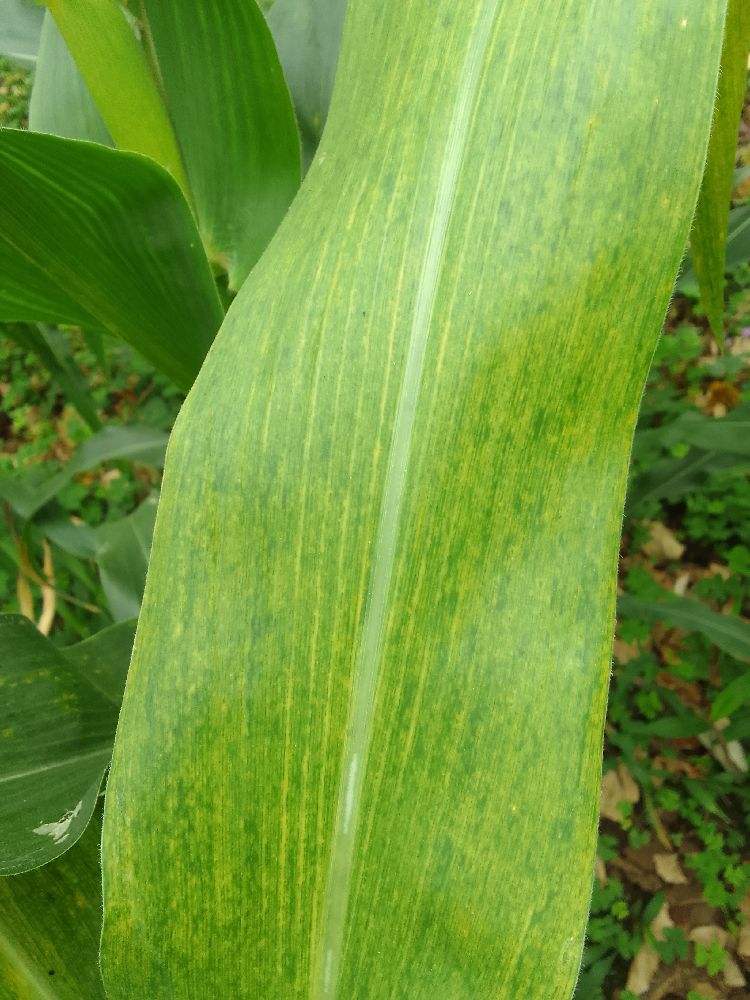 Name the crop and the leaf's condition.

maize, maize lethal necrosis
